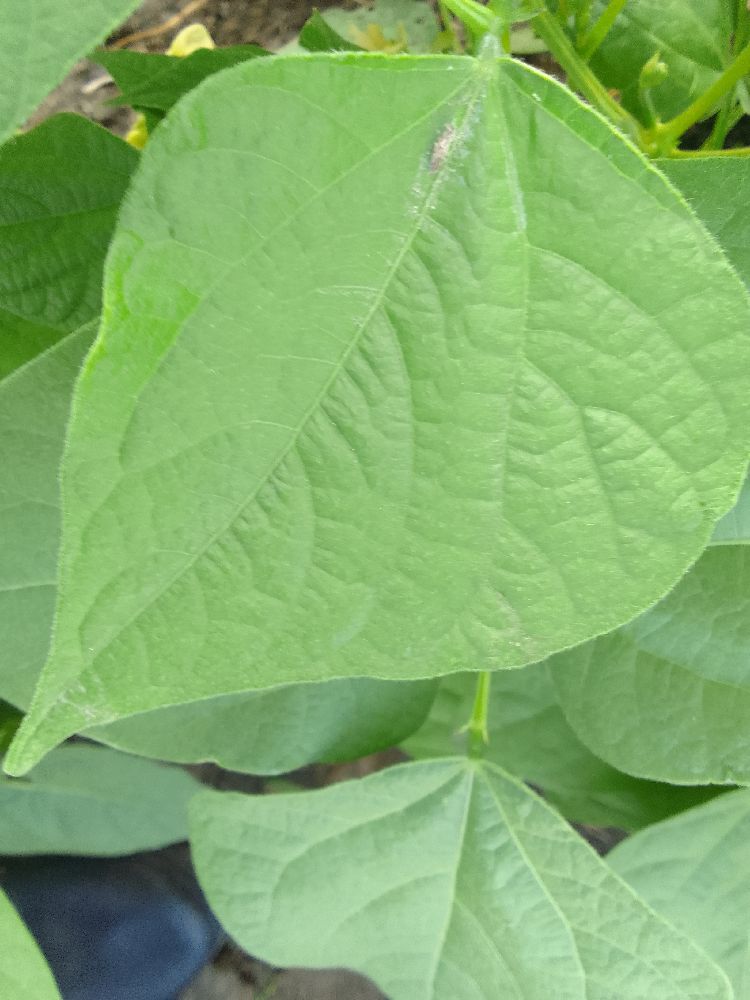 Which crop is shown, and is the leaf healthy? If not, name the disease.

common bean, healthy
